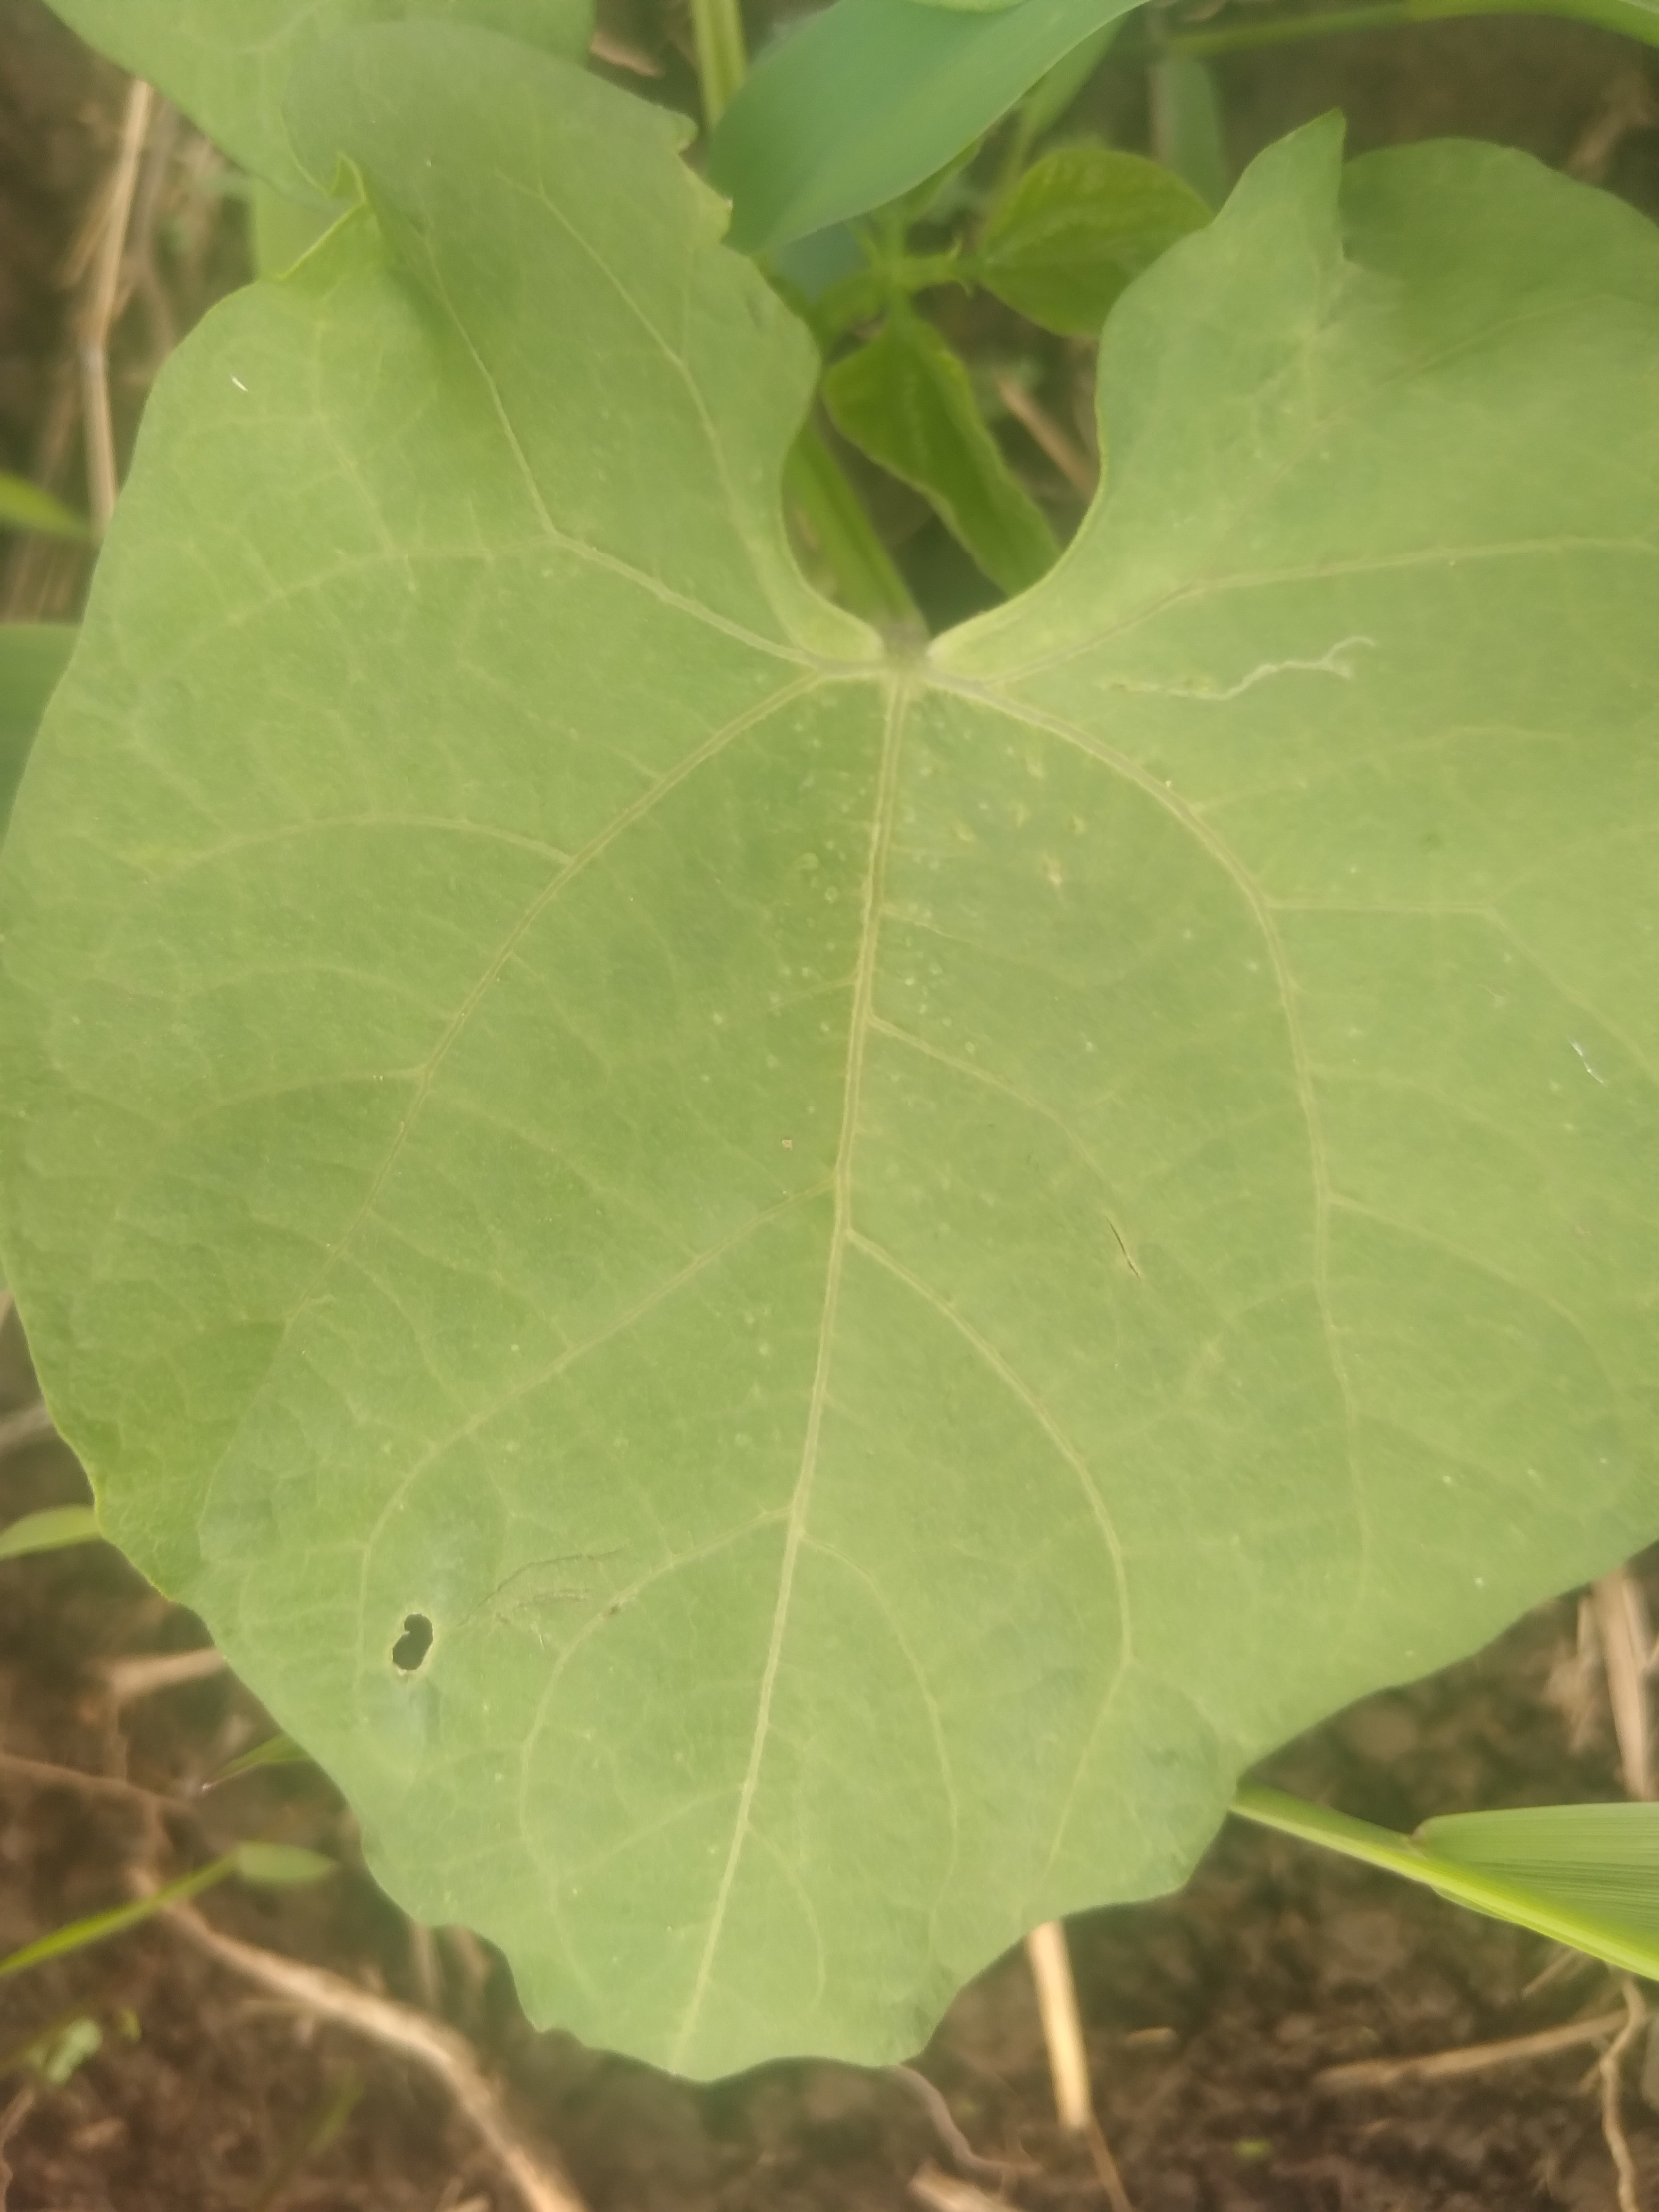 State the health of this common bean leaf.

healthy
